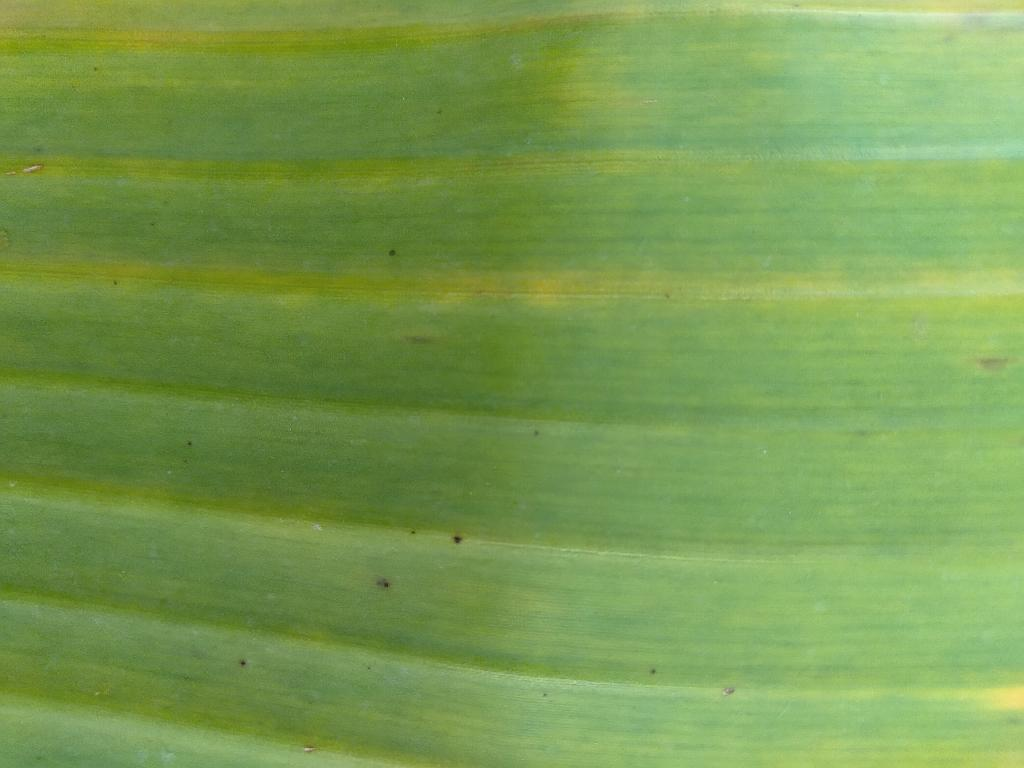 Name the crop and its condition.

banana, fusarium wilt race 1
